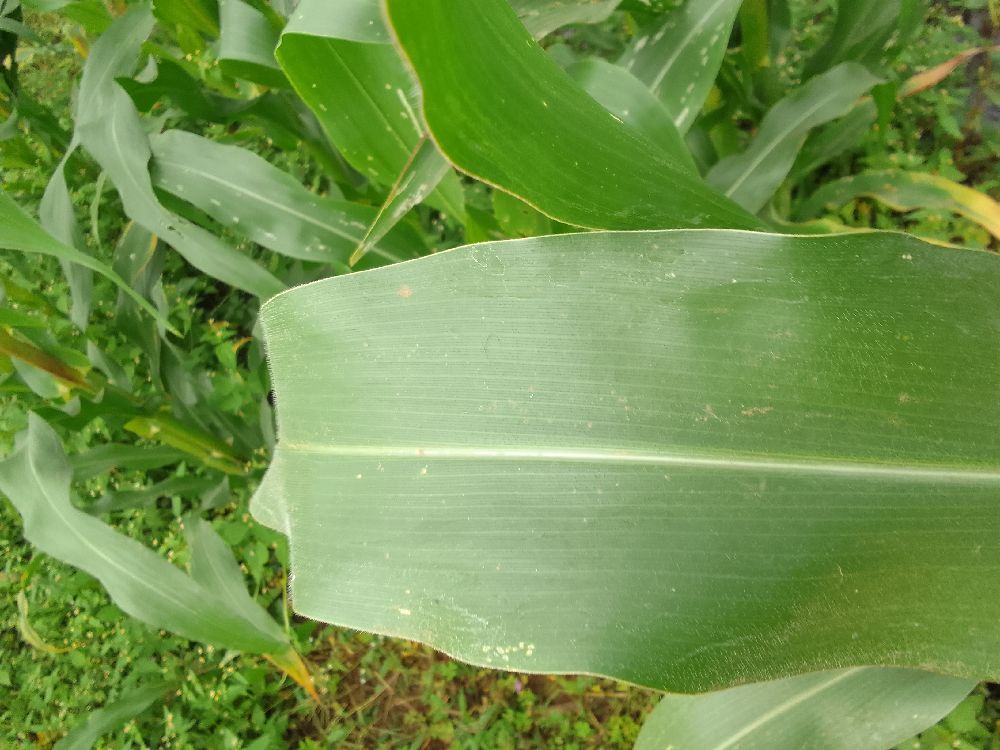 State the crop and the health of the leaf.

maize, healthy
